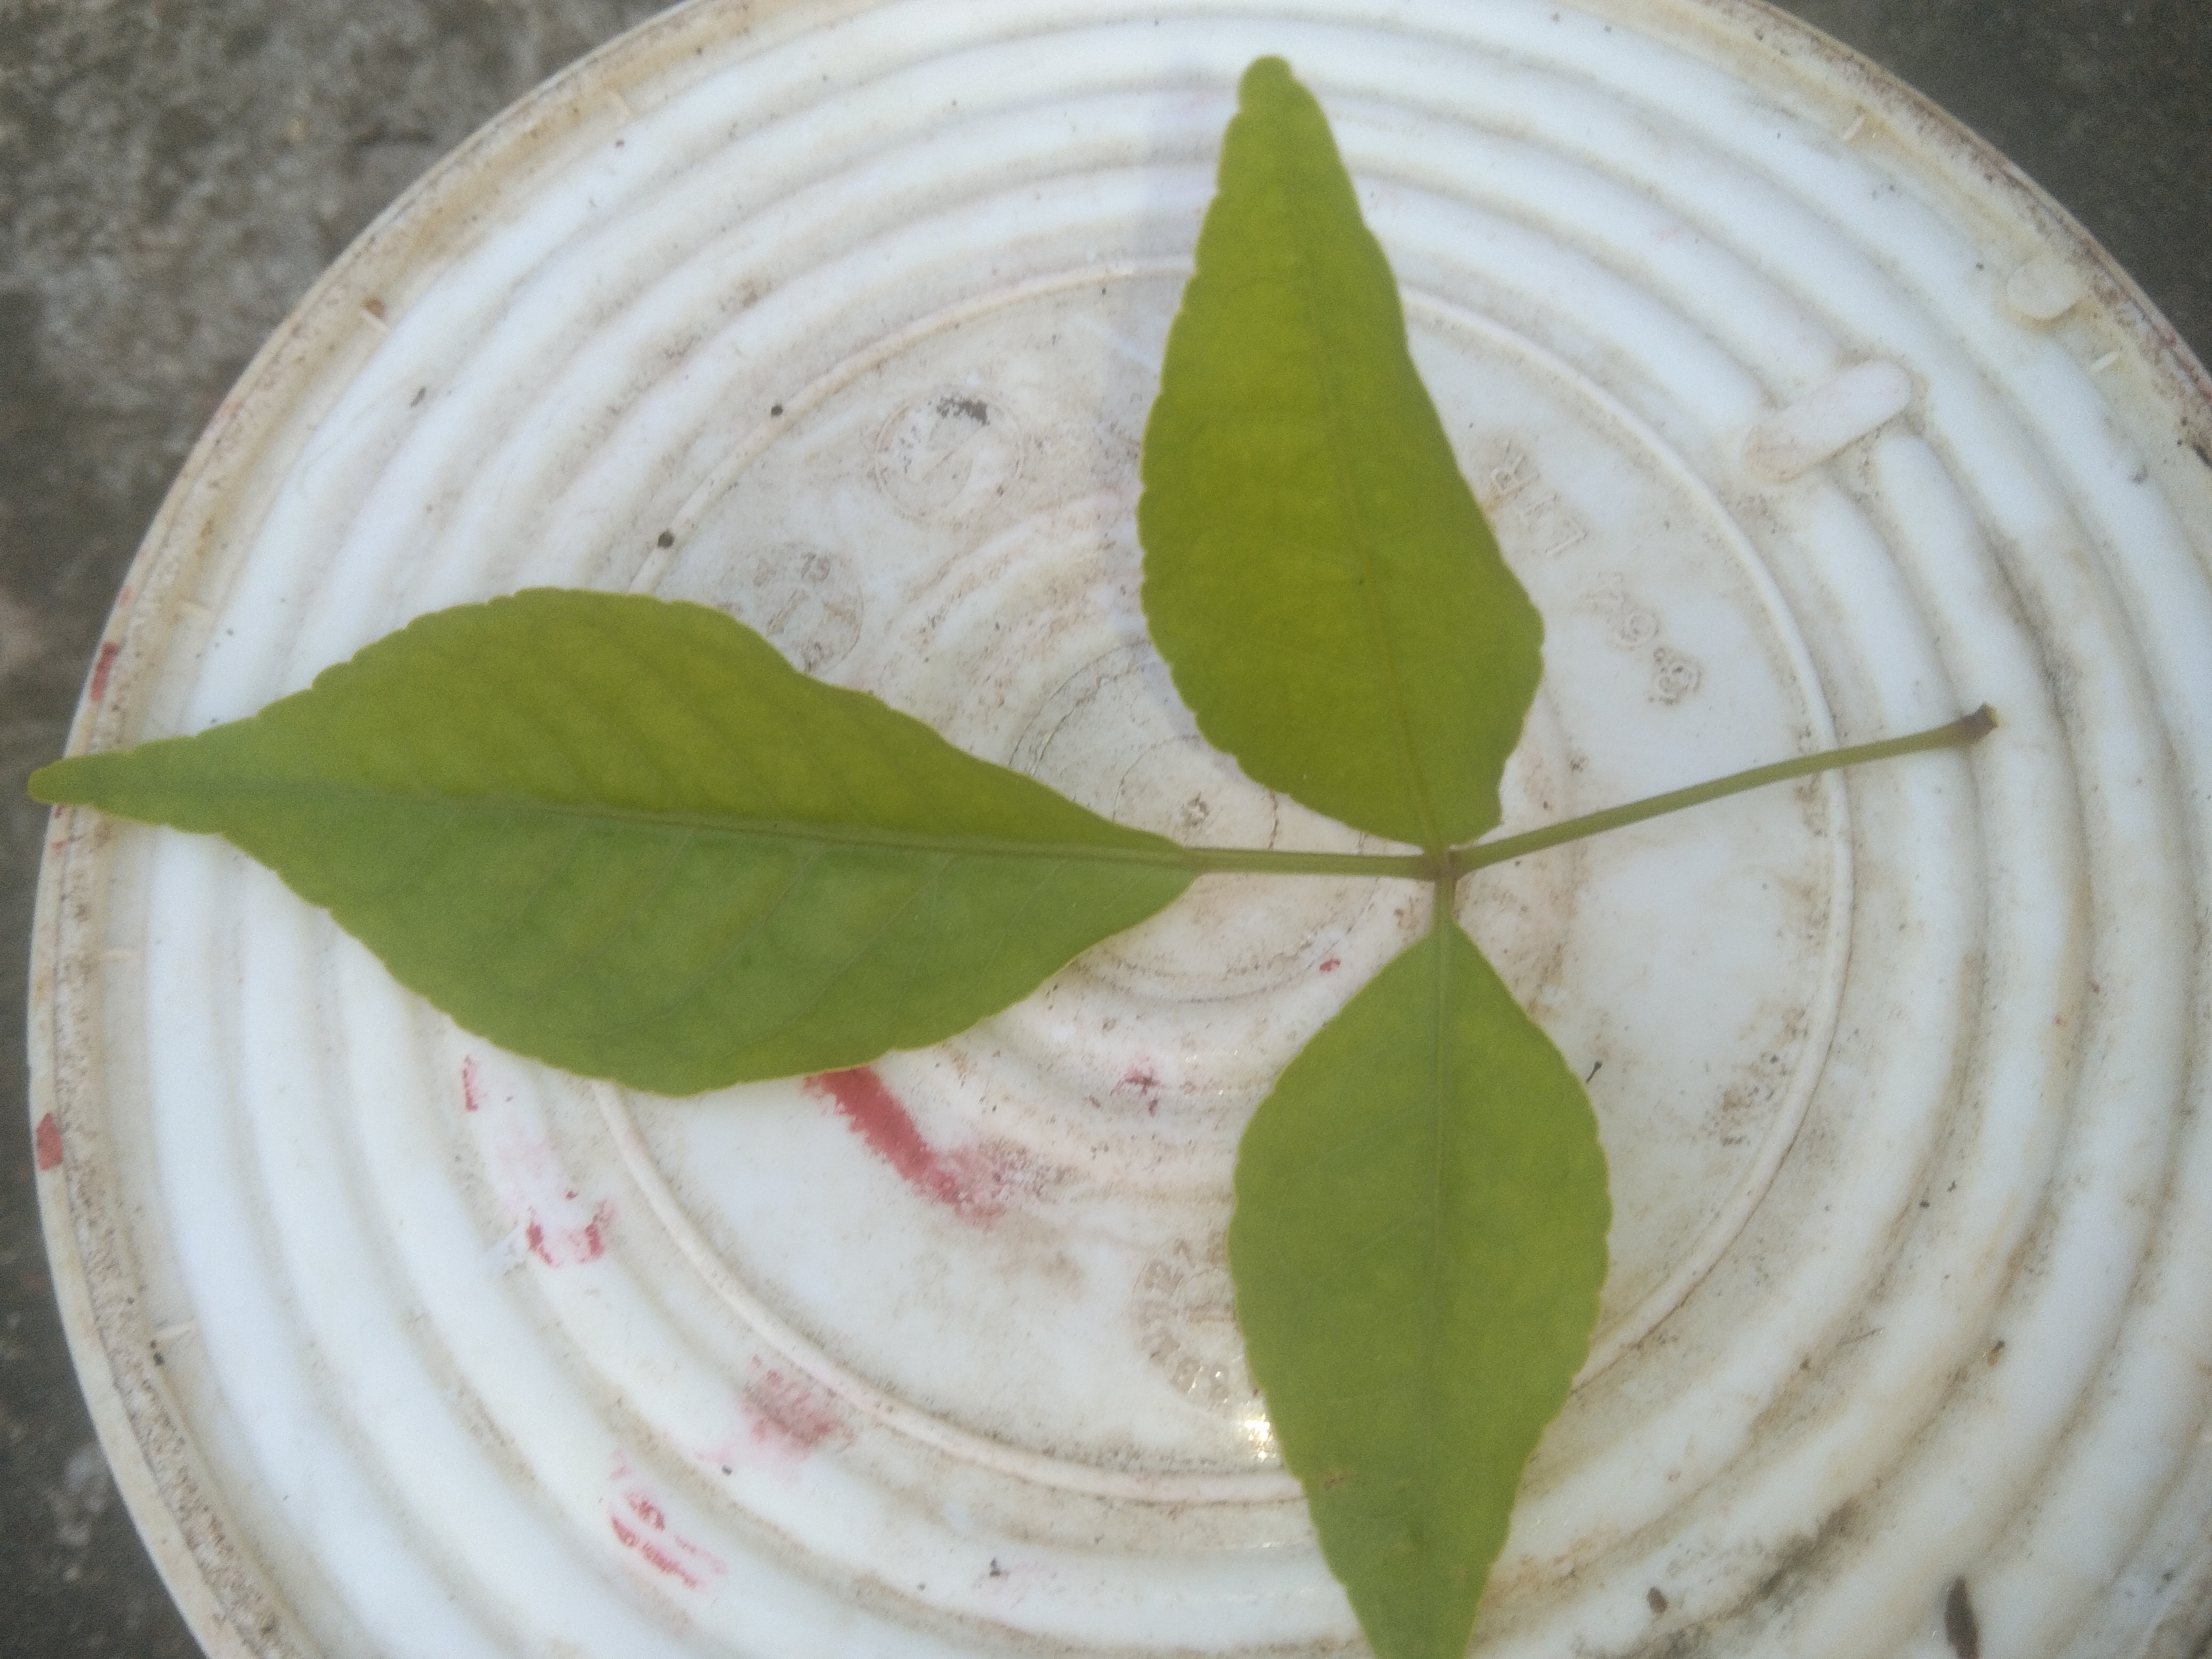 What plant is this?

wood apple
